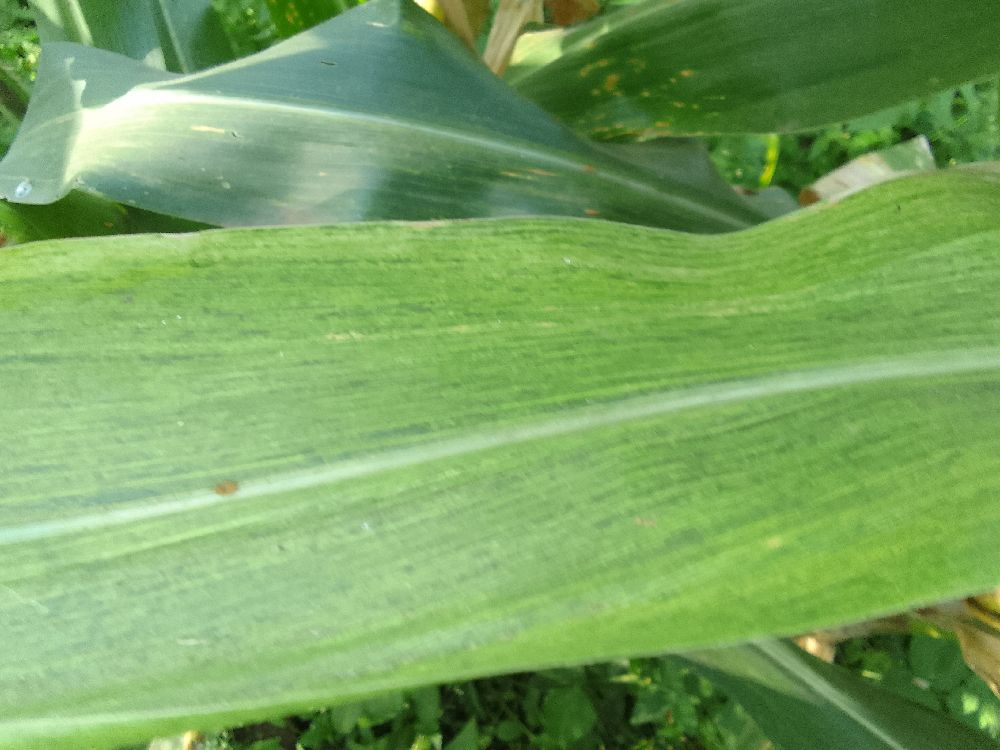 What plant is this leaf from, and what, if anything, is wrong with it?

maize, maize lethal necrosis
